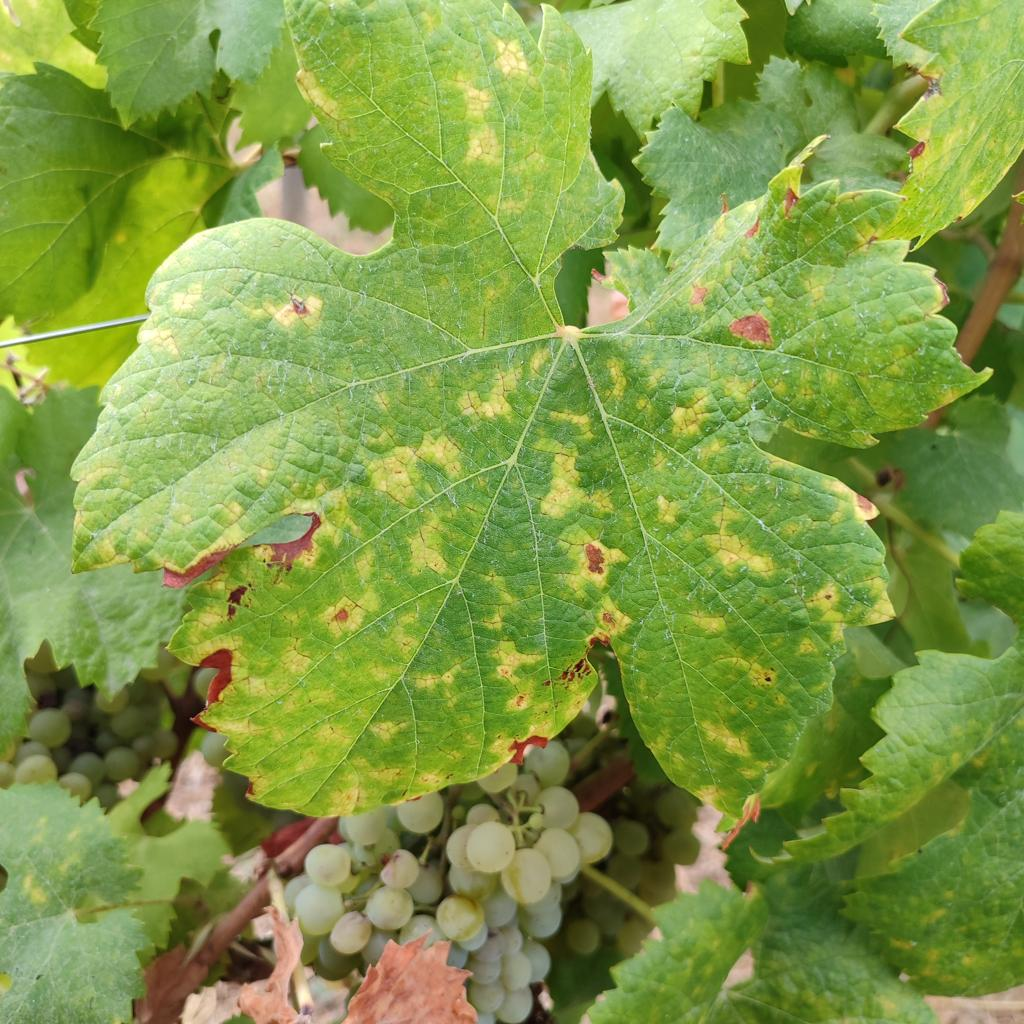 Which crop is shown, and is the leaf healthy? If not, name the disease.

grapevine, esca complex
